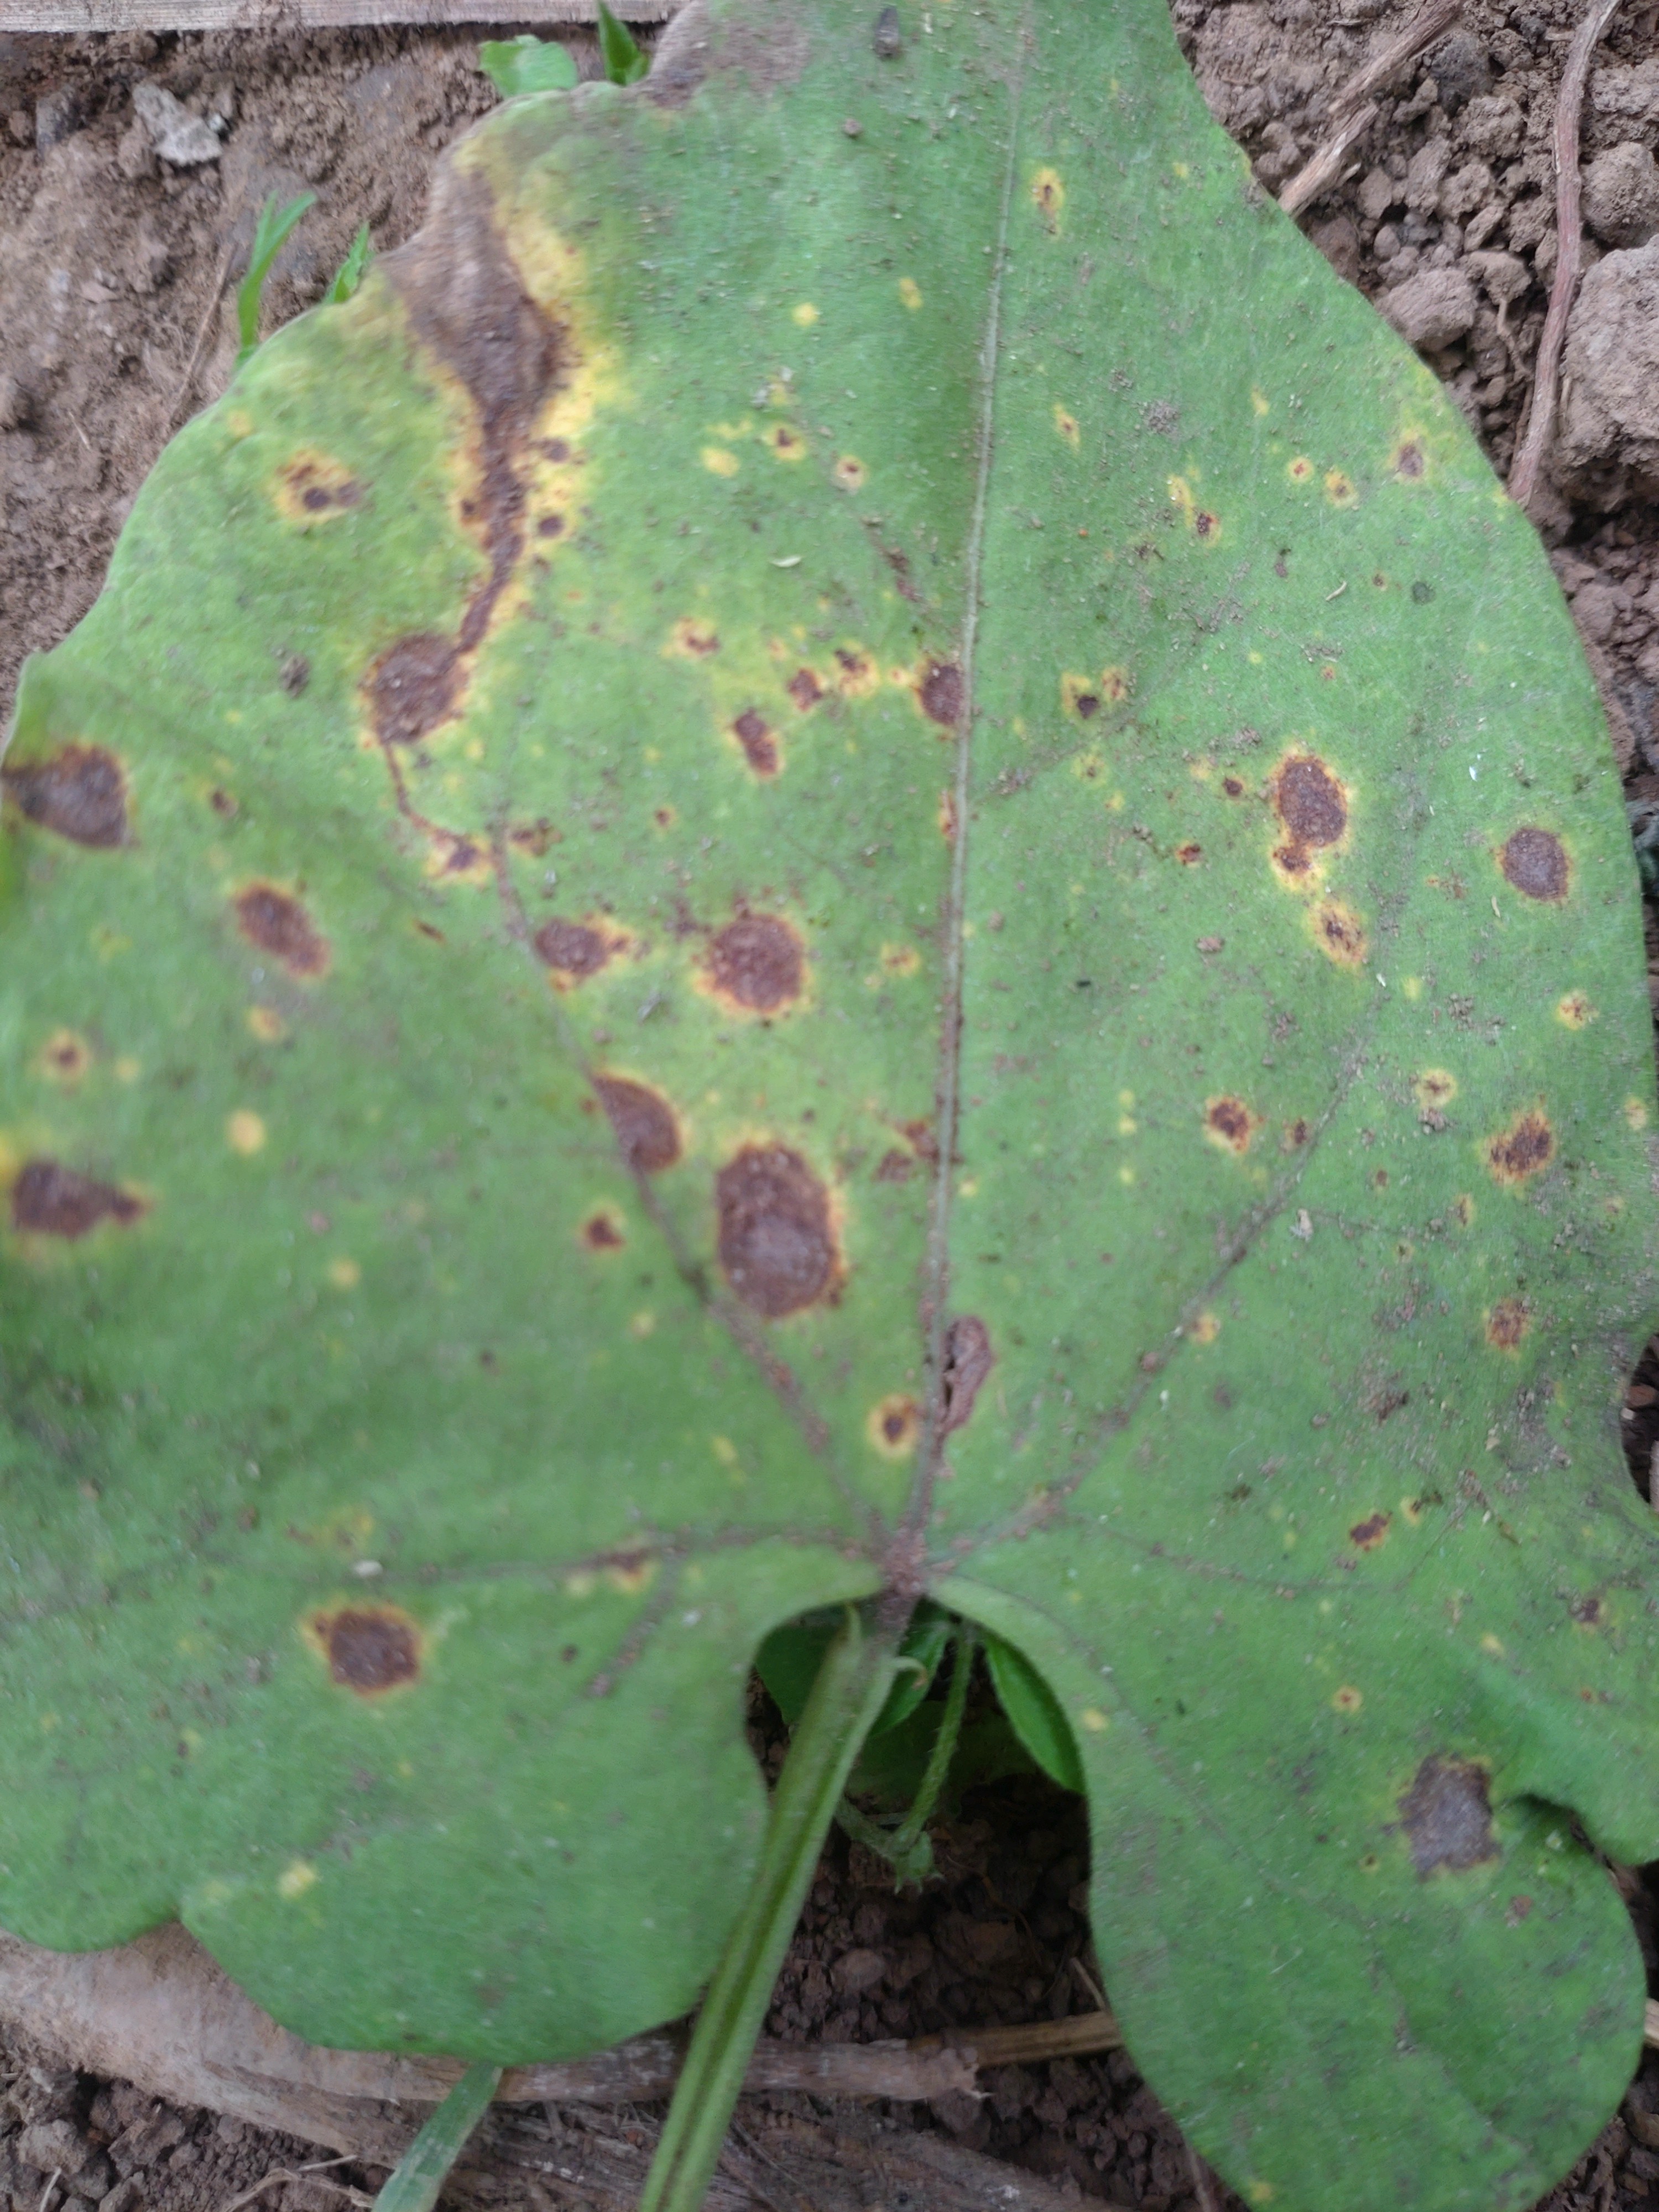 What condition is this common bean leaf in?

rust
